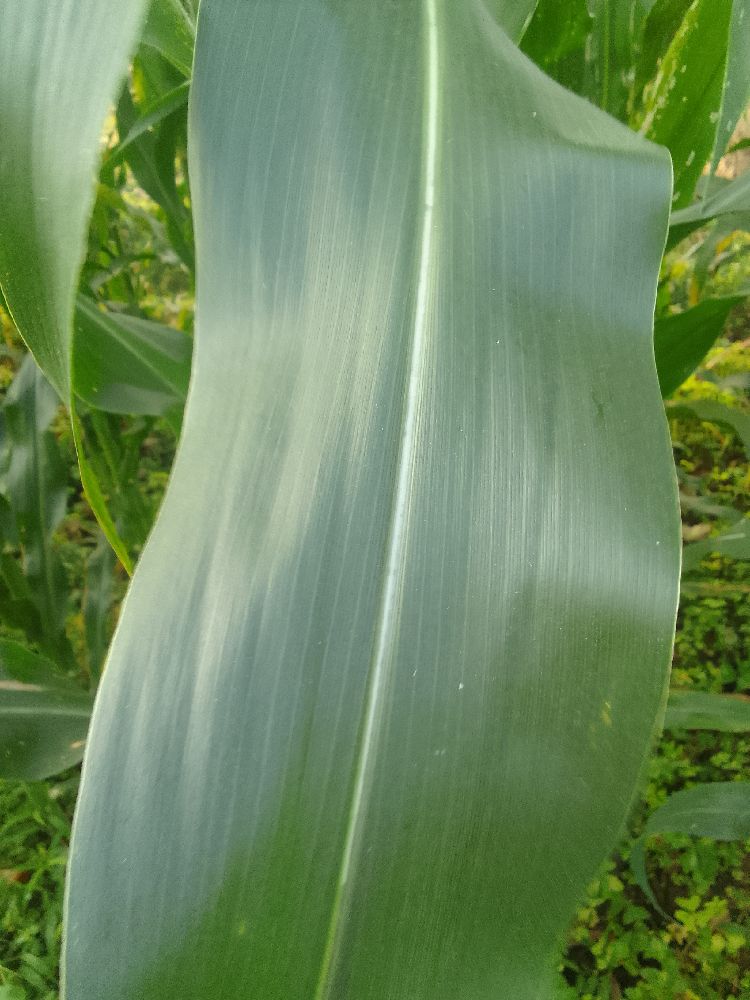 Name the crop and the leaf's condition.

maize, healthy
